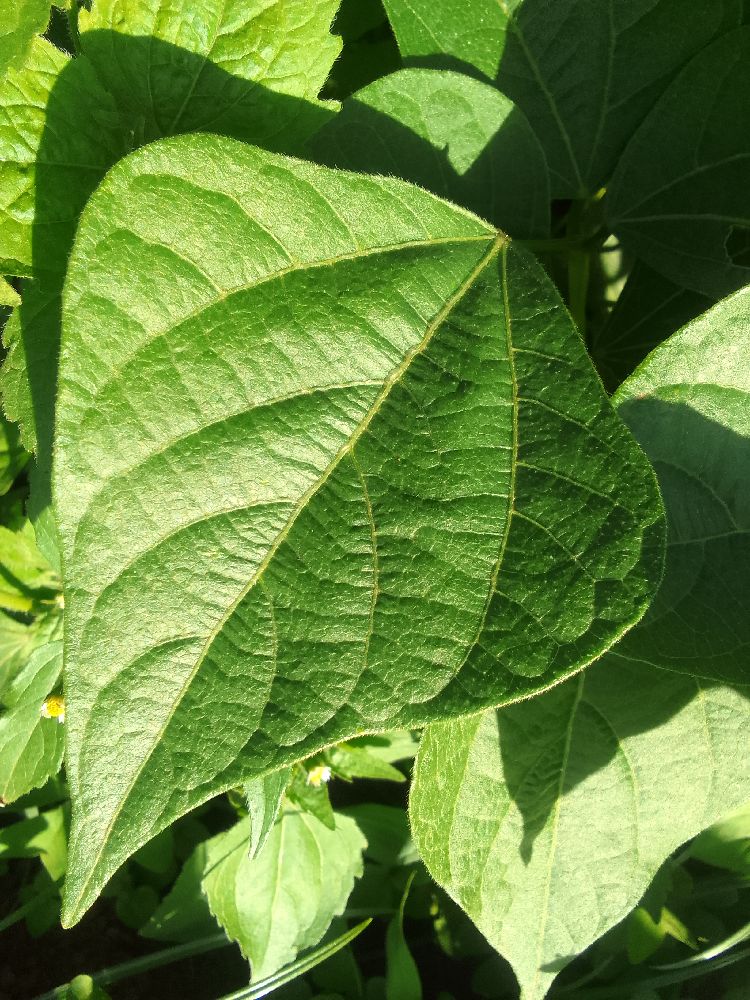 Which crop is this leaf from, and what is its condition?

common bean, healthy
